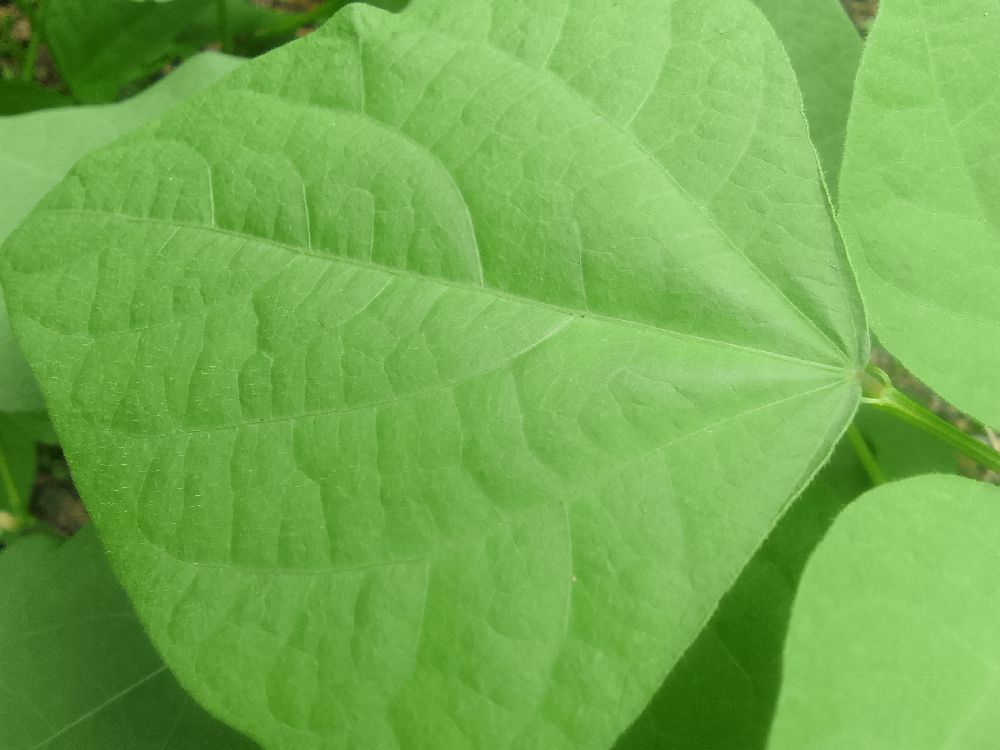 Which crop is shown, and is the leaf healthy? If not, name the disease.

common bean, healthy
